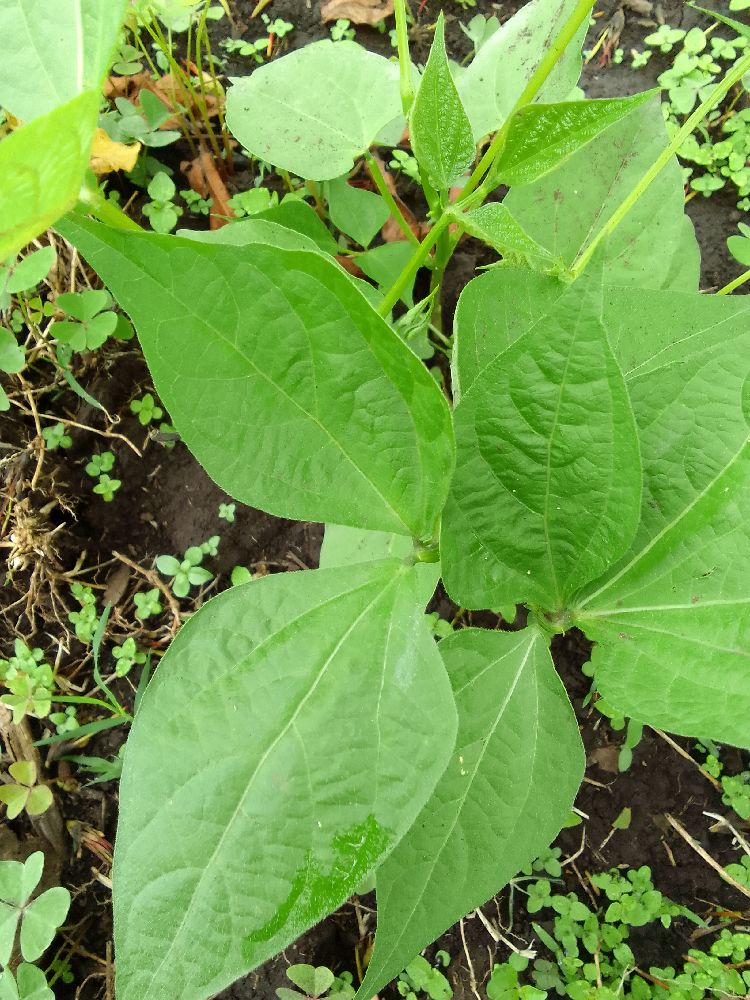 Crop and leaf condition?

common bean, healthy
